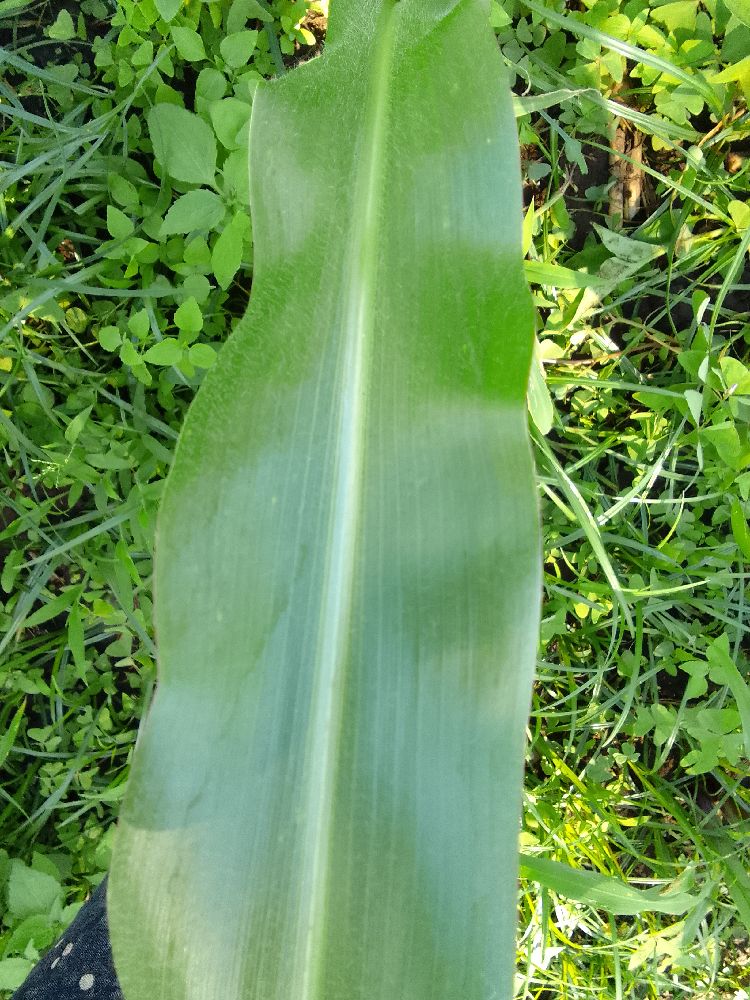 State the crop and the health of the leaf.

maize, healthy
